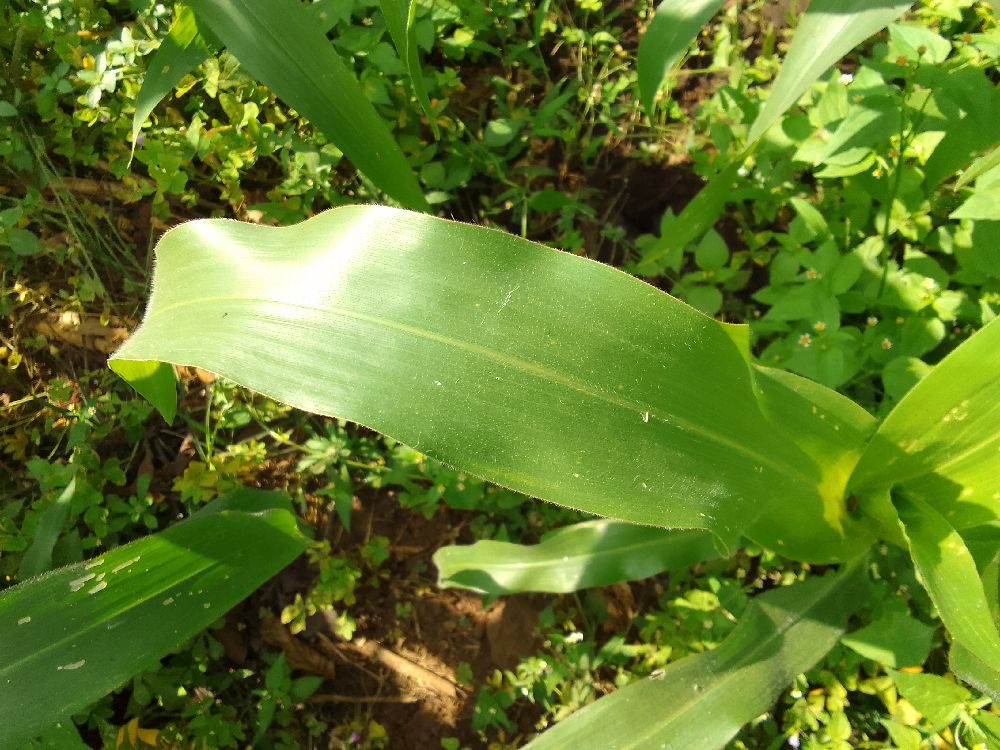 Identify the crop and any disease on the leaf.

maize, healthy
